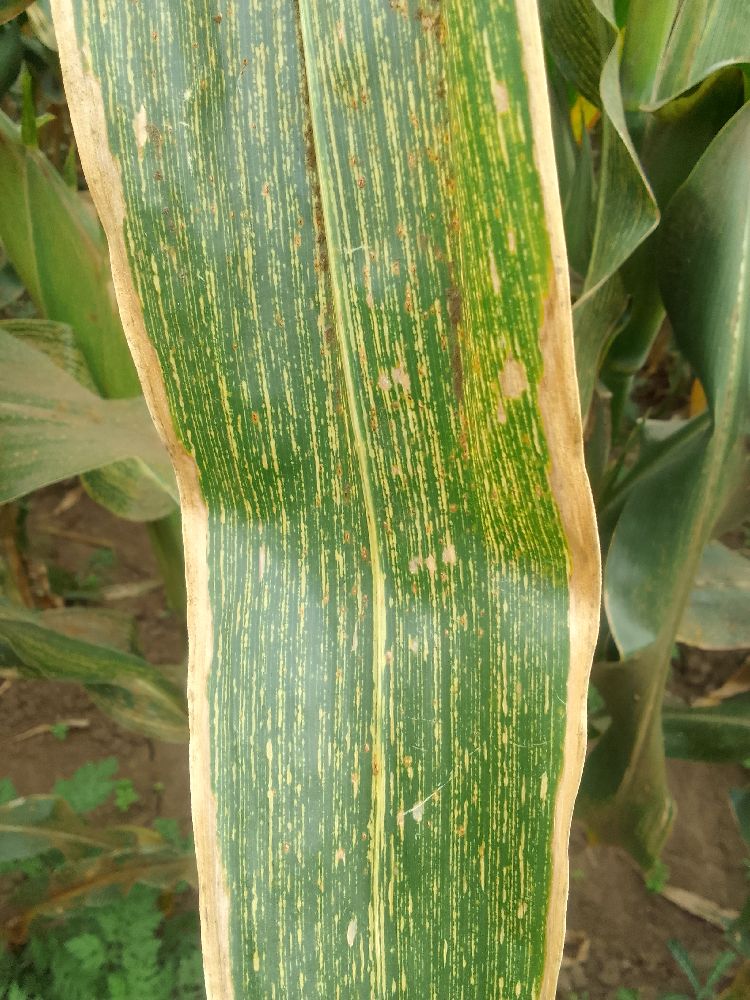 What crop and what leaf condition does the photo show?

maize, maize streak virus
